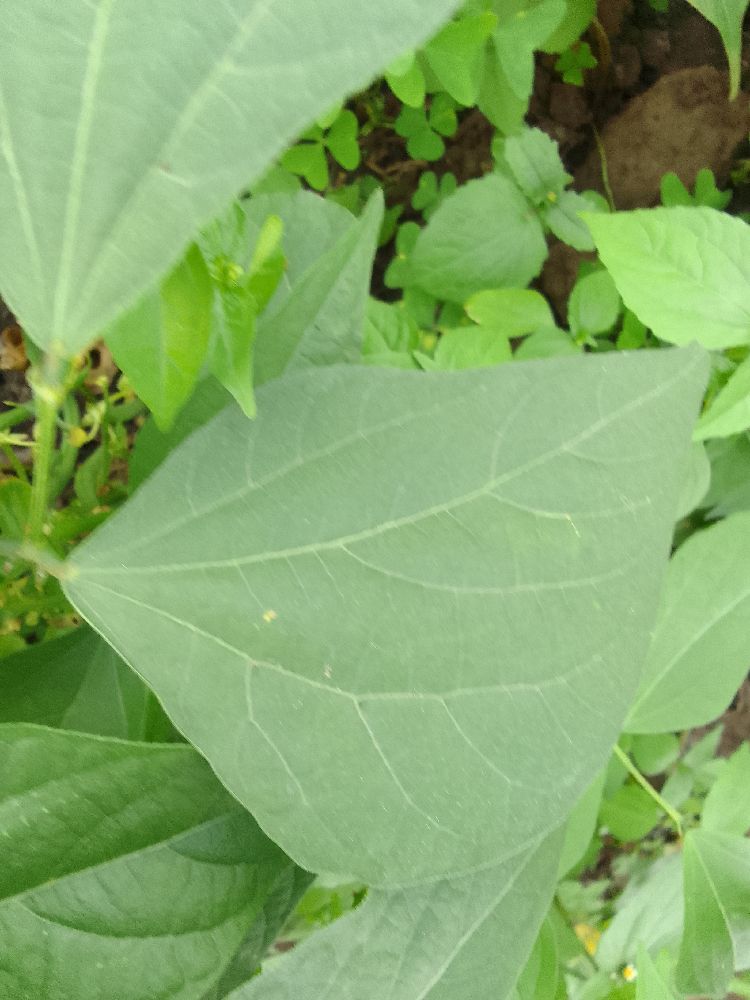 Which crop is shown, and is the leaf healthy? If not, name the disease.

common bean, healthy
